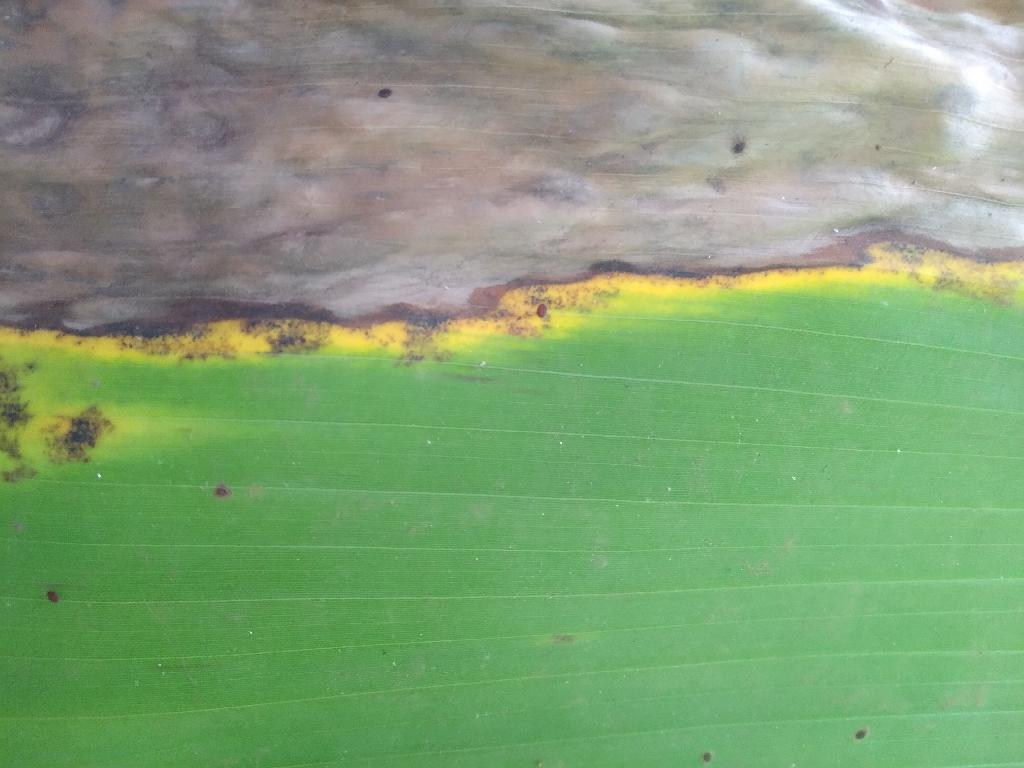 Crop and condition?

banana, black sigatoka
